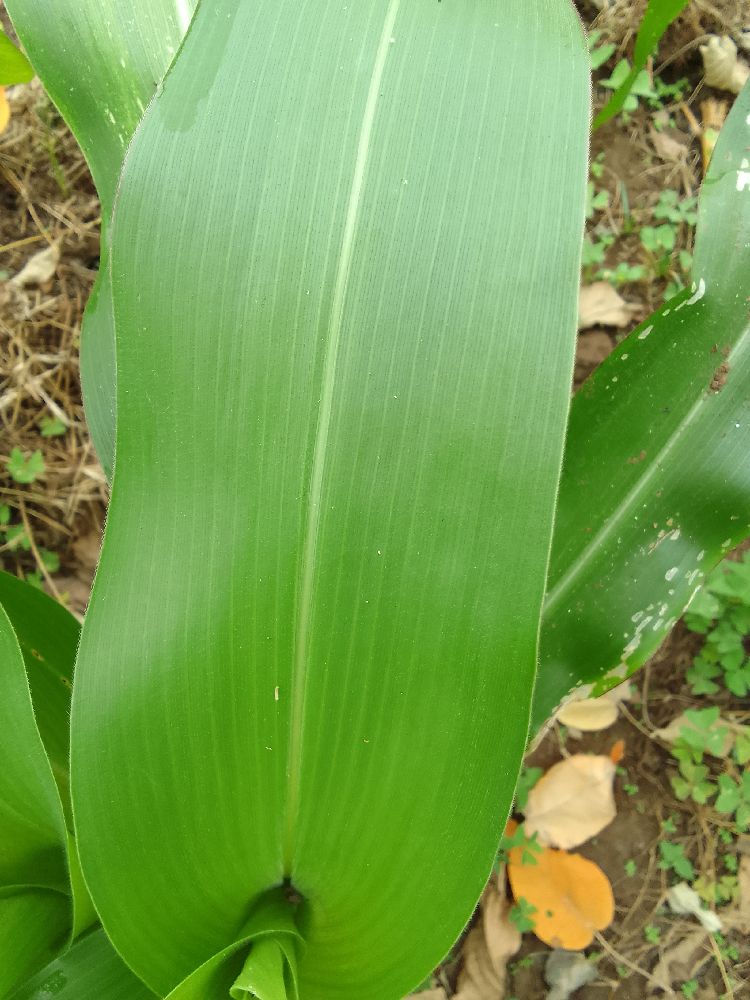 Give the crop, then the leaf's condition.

maize, healthy
